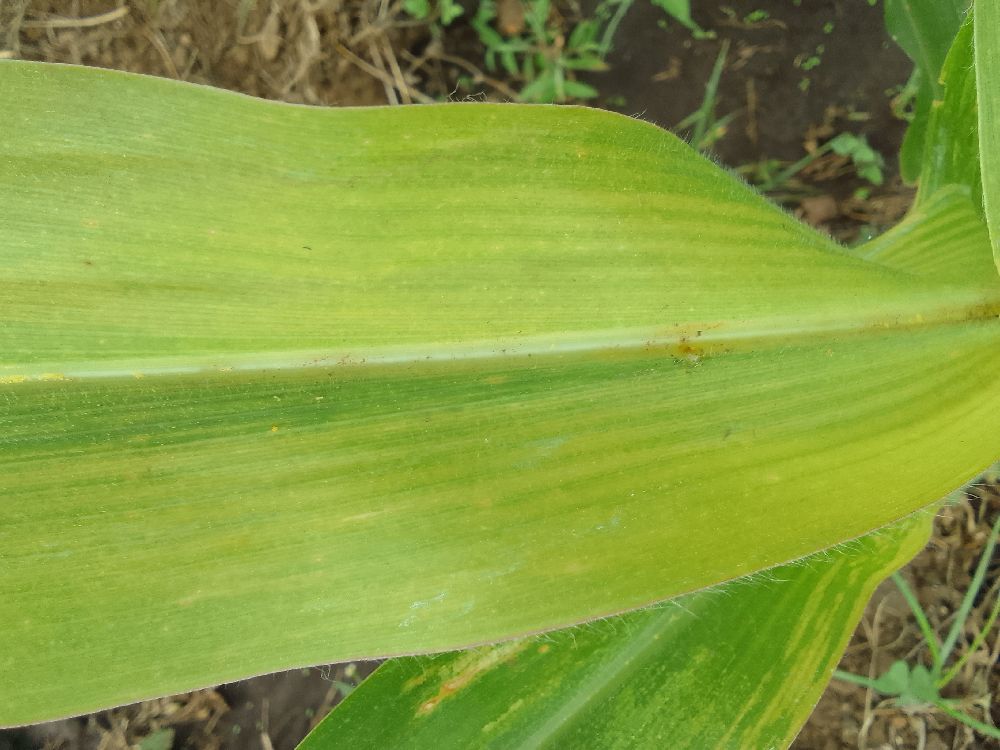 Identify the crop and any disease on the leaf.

maize, maize lethal necrosis
